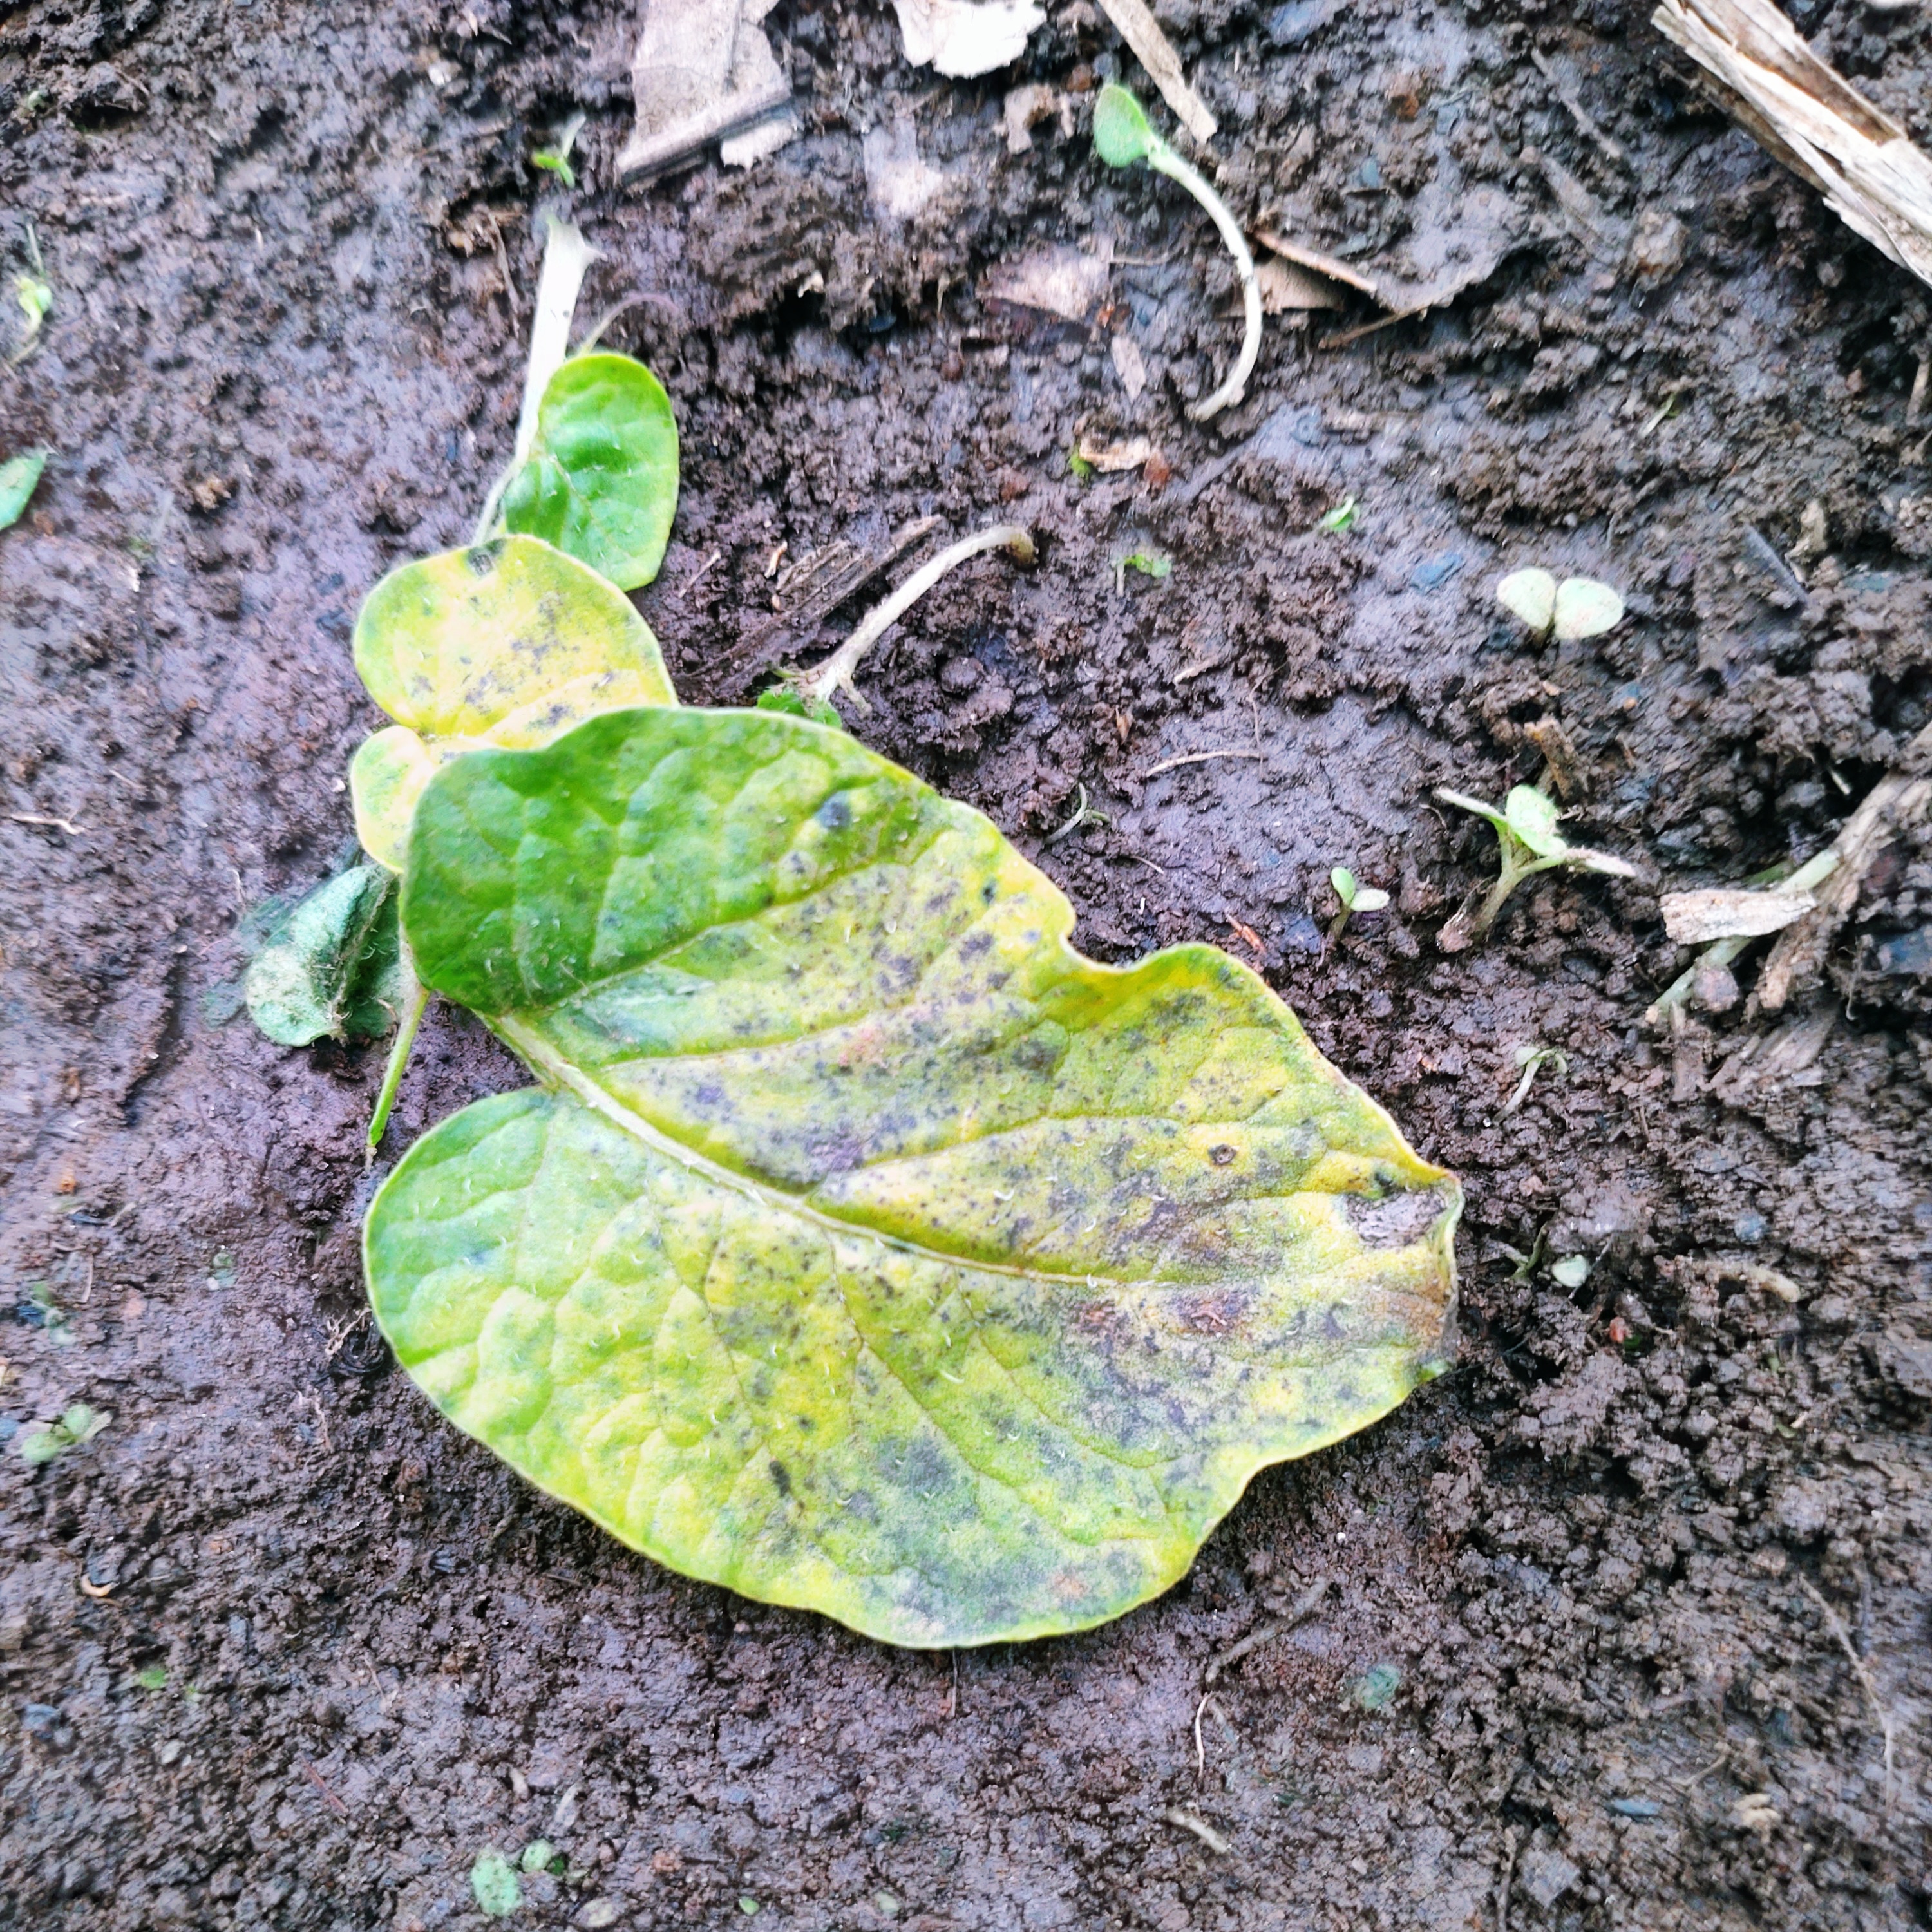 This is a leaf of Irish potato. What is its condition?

late blight
